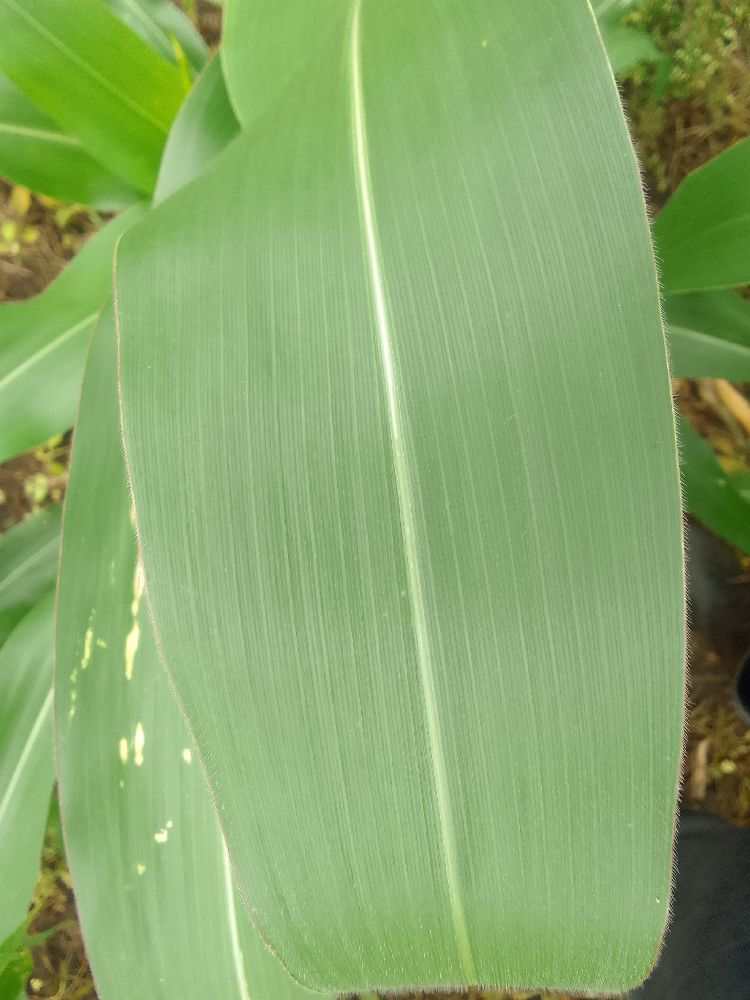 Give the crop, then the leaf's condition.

maize, healthy
